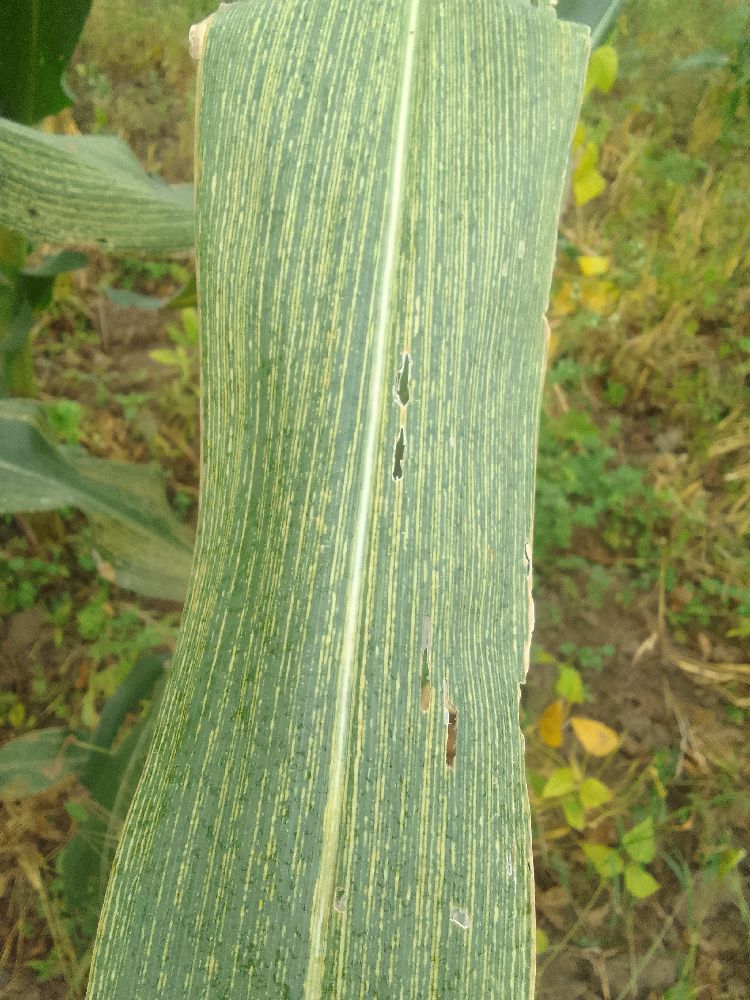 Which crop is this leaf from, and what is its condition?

maize, maize streak virus
